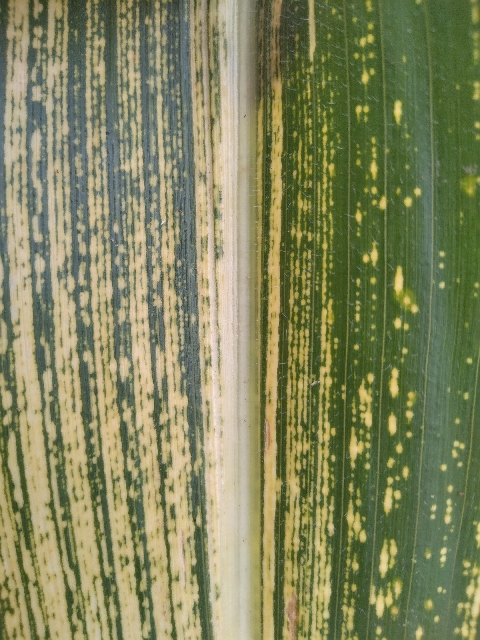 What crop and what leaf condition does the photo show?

maize, maize streak virus
